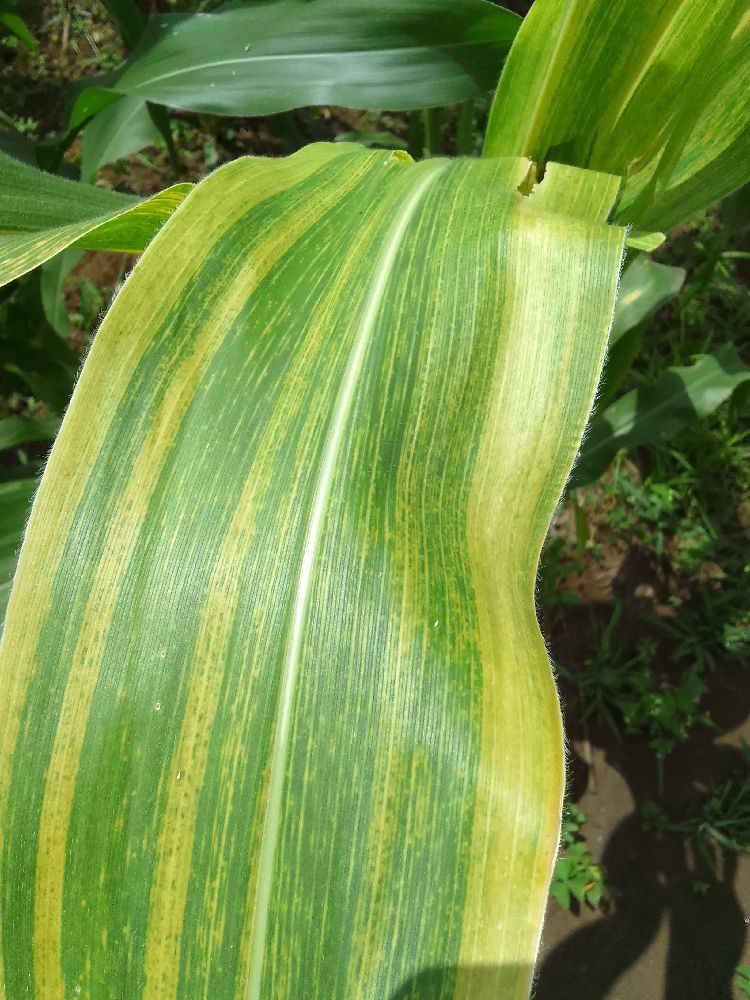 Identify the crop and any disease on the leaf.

maize, maize lethal necrosis
